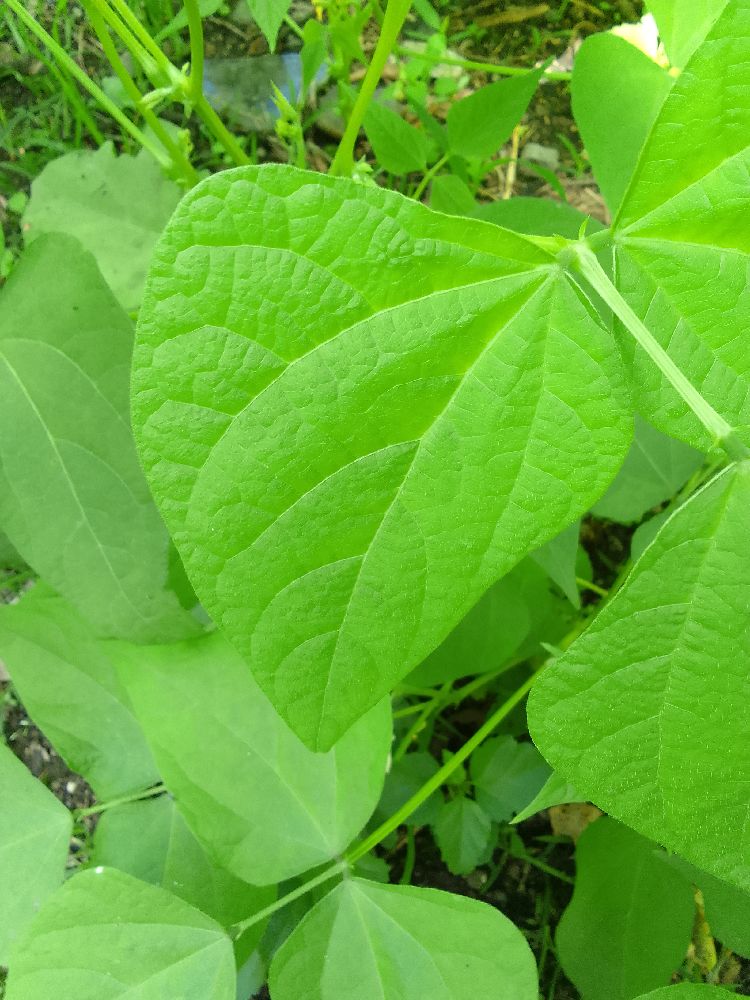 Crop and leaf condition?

common bean, healthy
